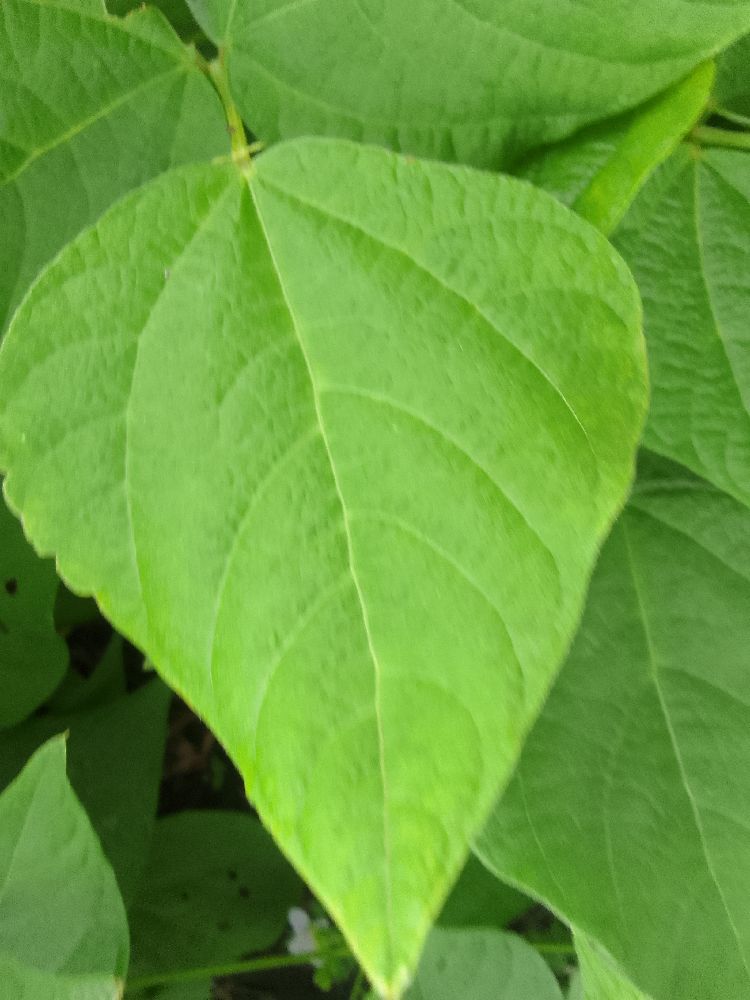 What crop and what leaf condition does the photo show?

common bean, healthy
